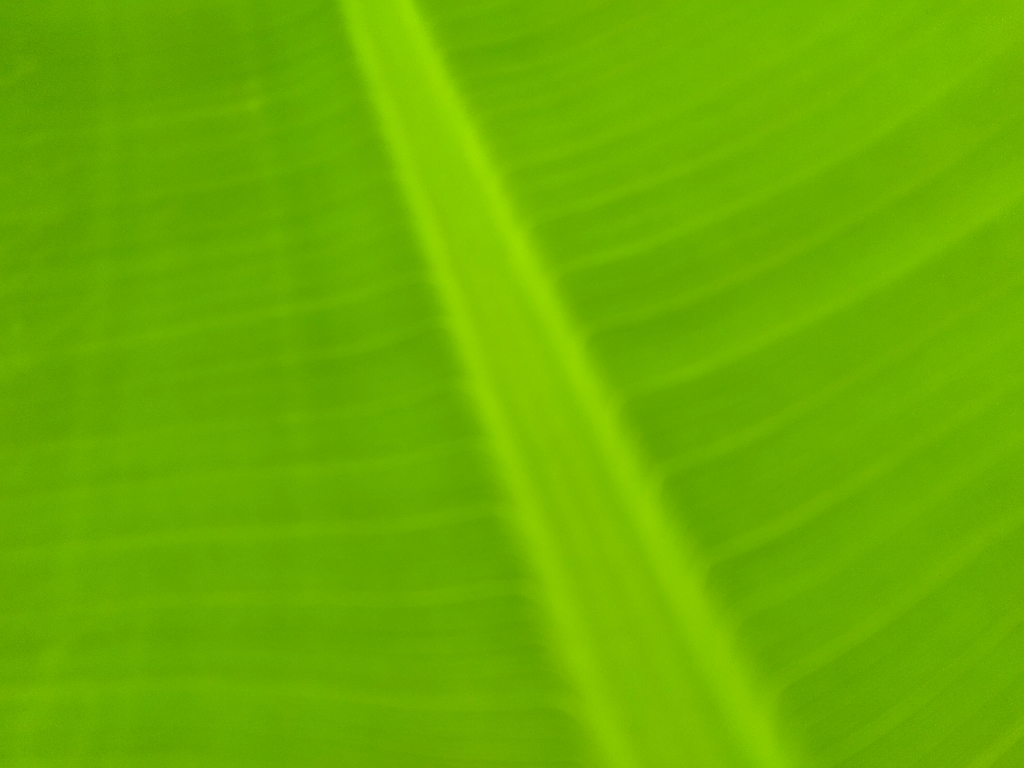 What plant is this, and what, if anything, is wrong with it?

banana, healthy
